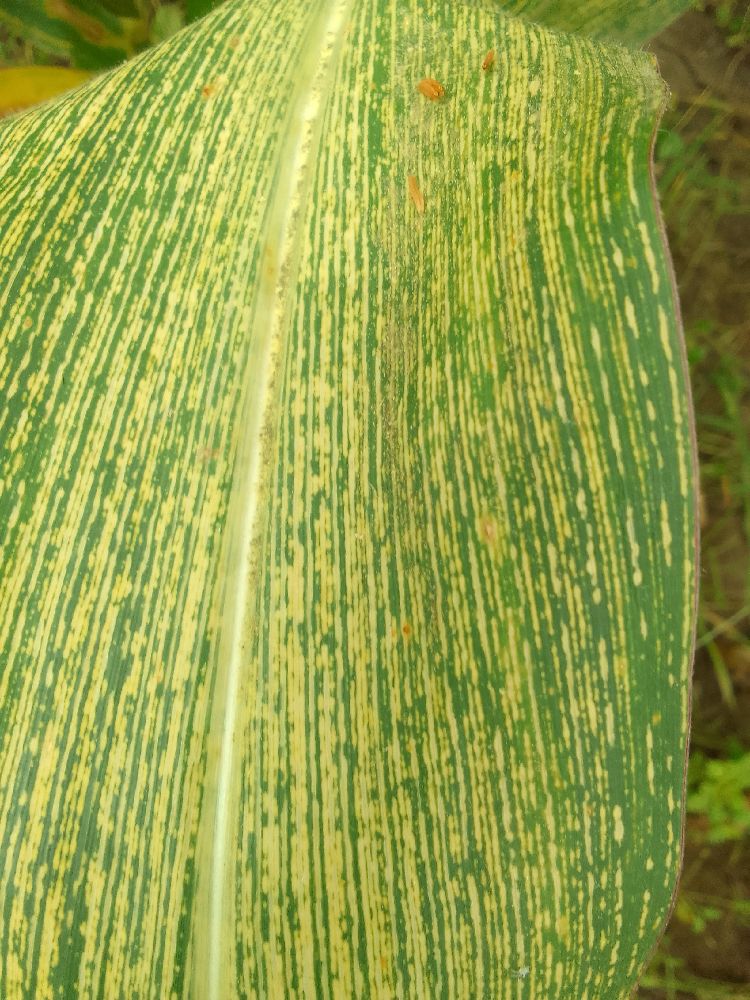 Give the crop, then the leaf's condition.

maize, maize streak virus
